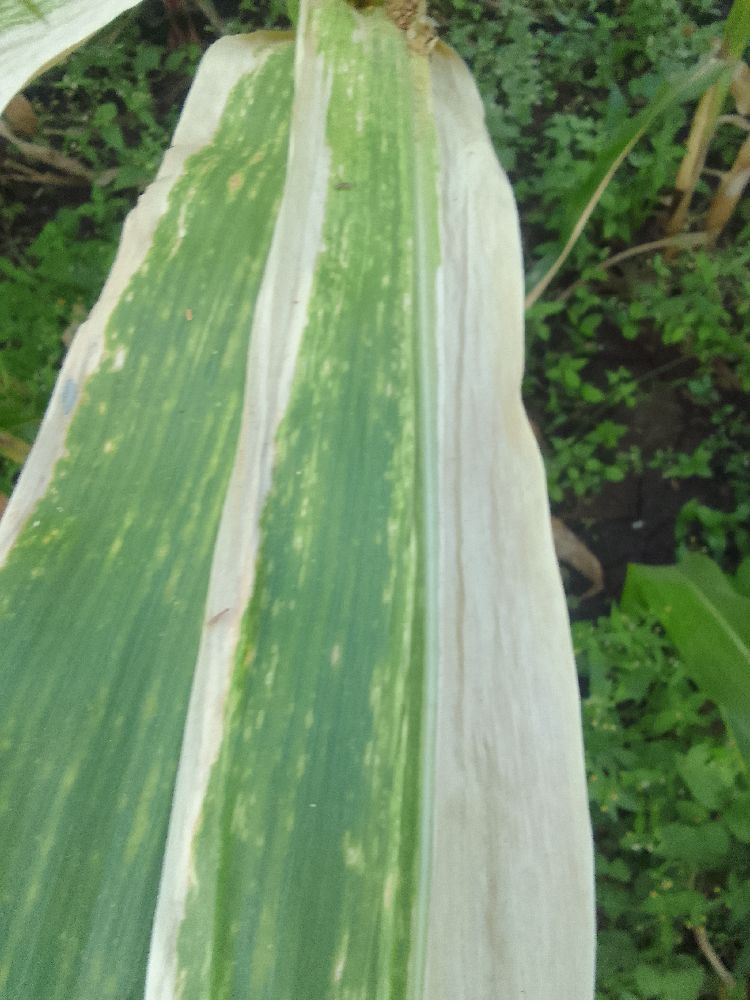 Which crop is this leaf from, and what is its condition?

maize, maize lethal necrosis
